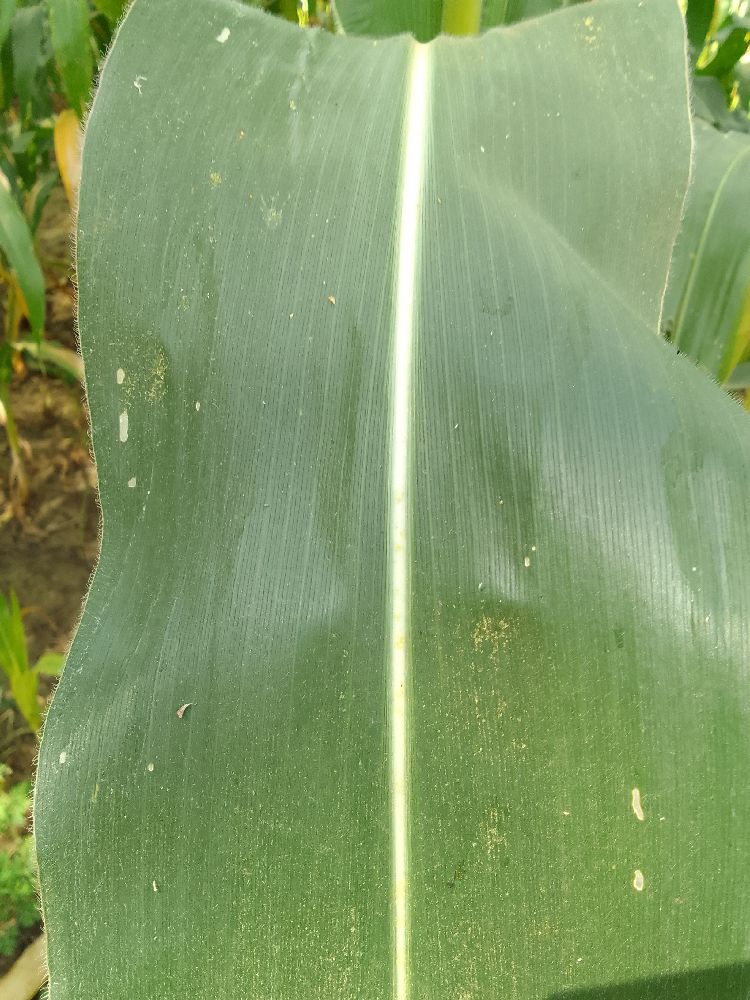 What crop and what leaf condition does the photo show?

maize, healthy
